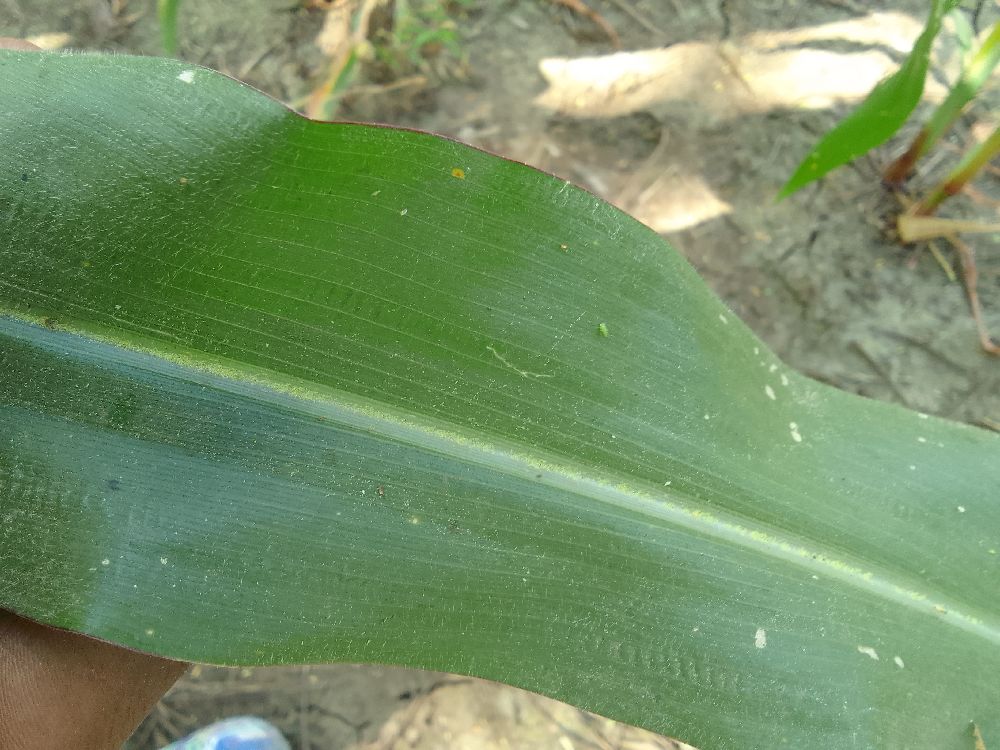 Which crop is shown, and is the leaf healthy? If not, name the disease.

maize, healthy
